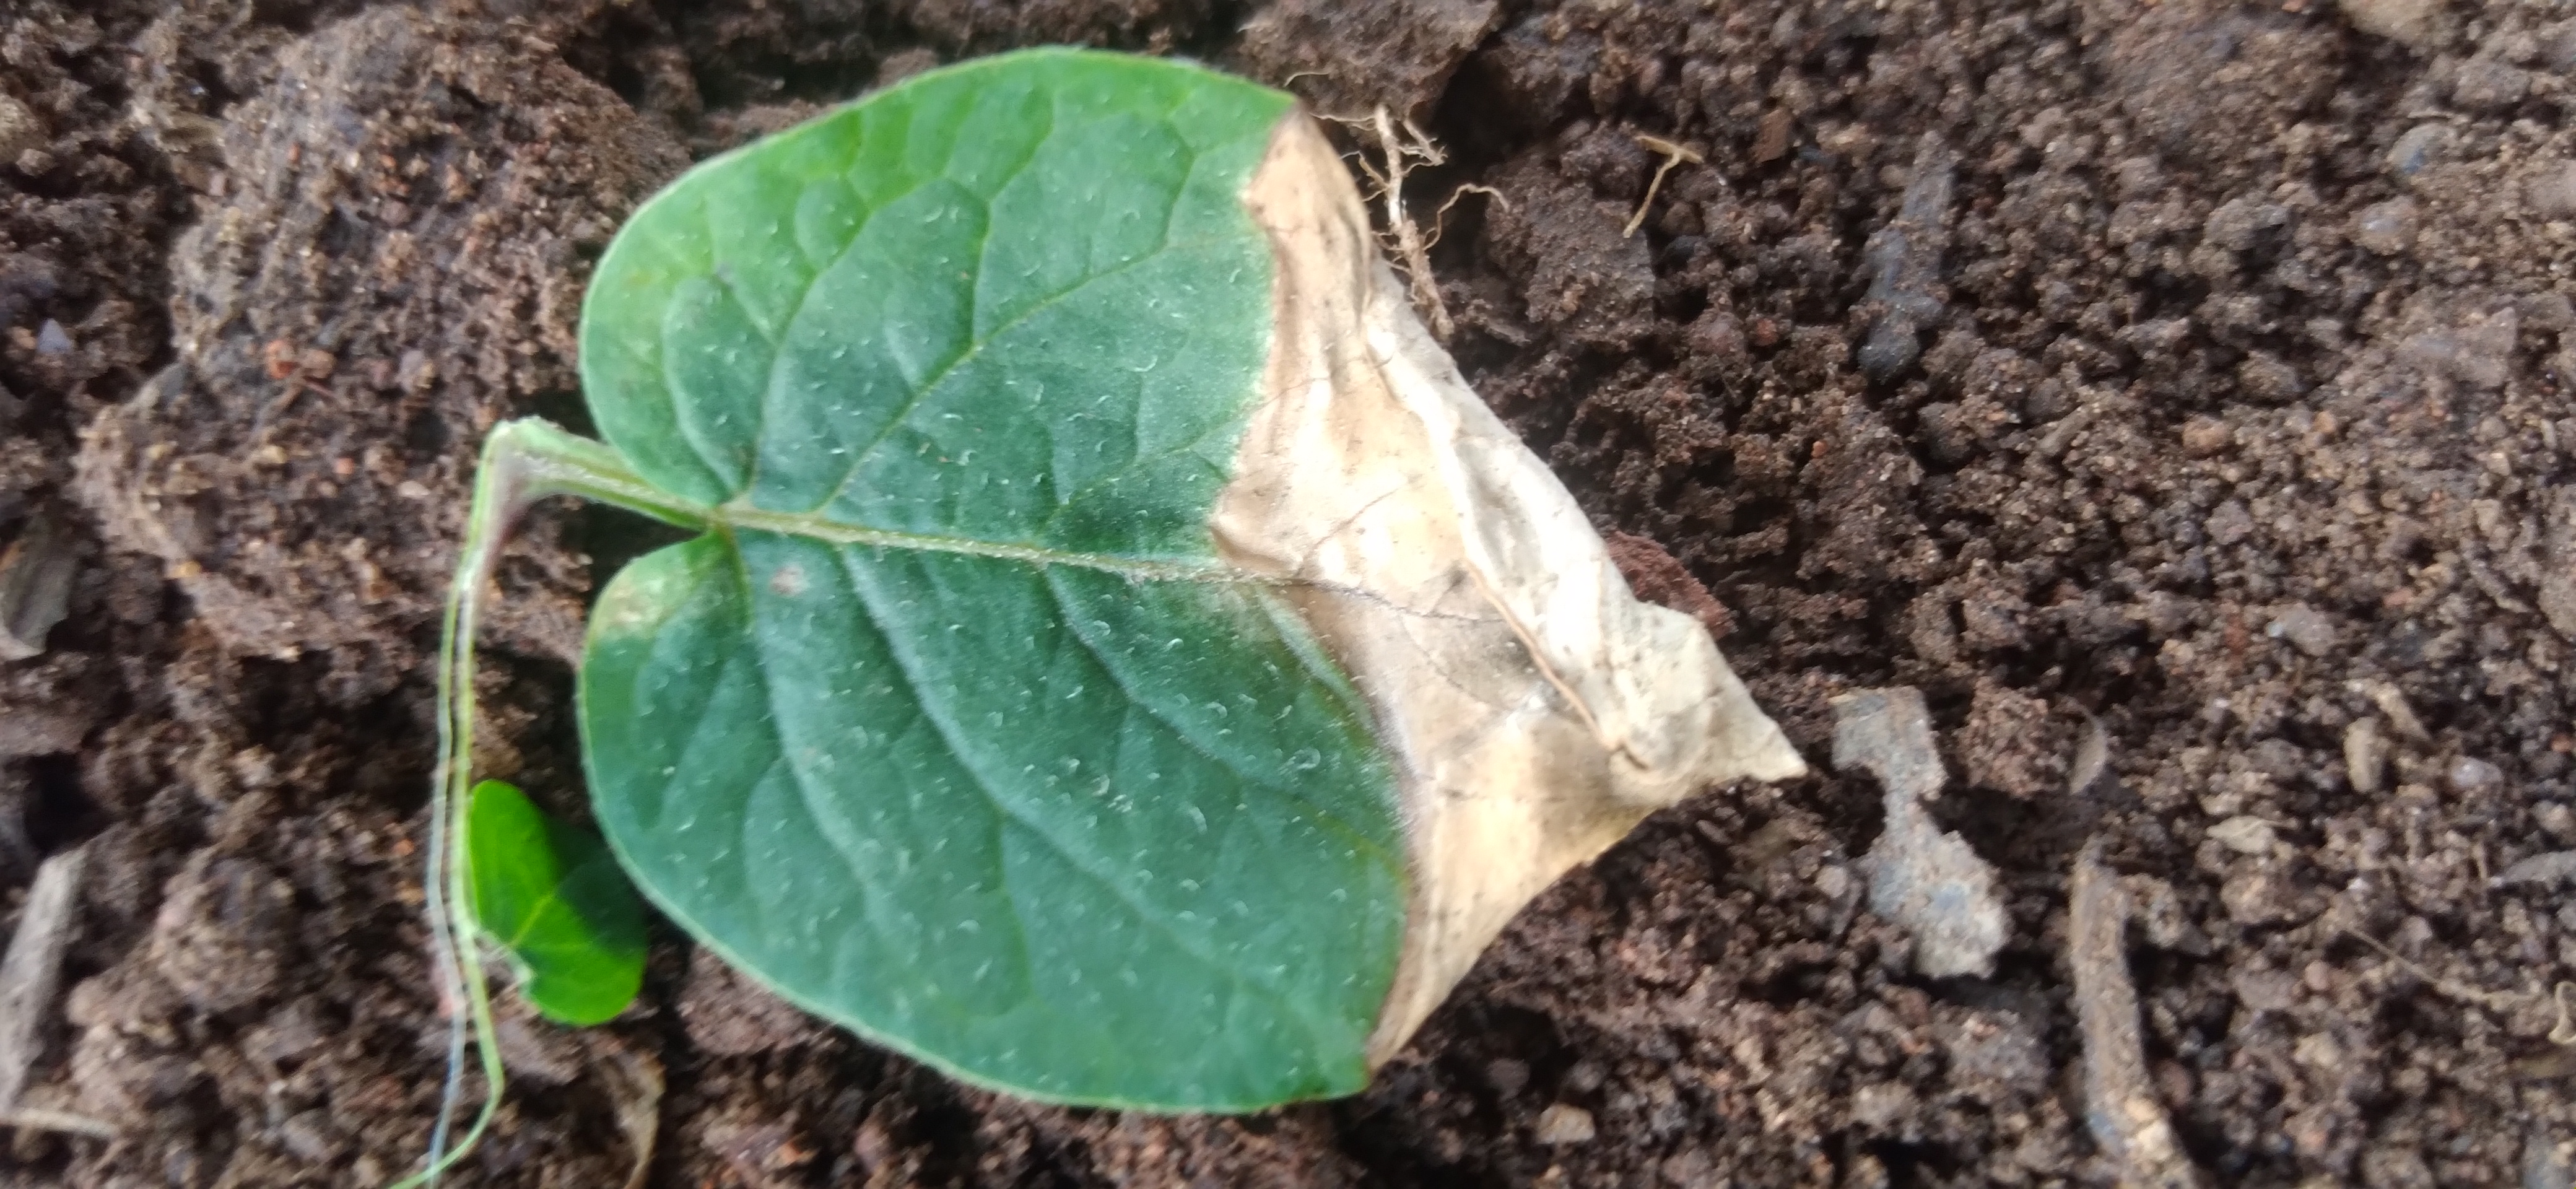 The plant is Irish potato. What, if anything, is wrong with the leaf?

early blight
